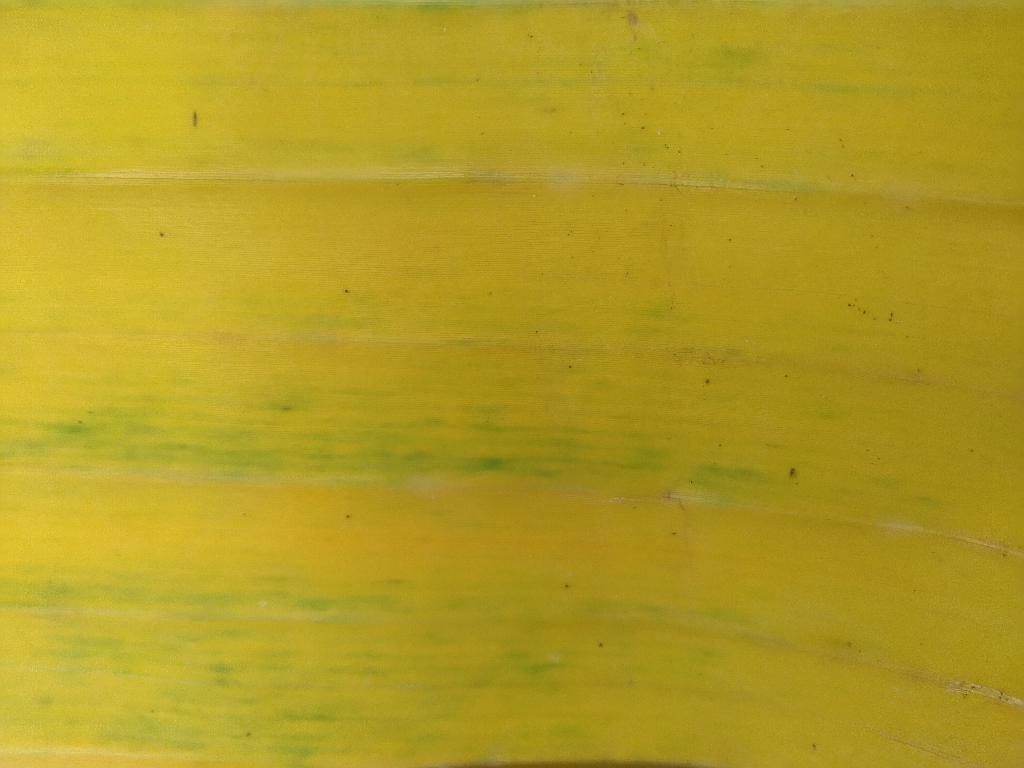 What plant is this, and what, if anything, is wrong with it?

banana, fusarium wilt race 1
